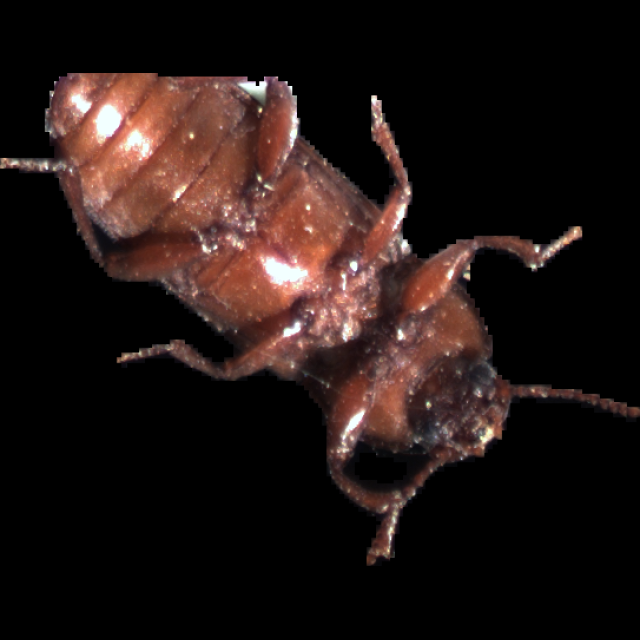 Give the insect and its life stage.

mealworm beetle
